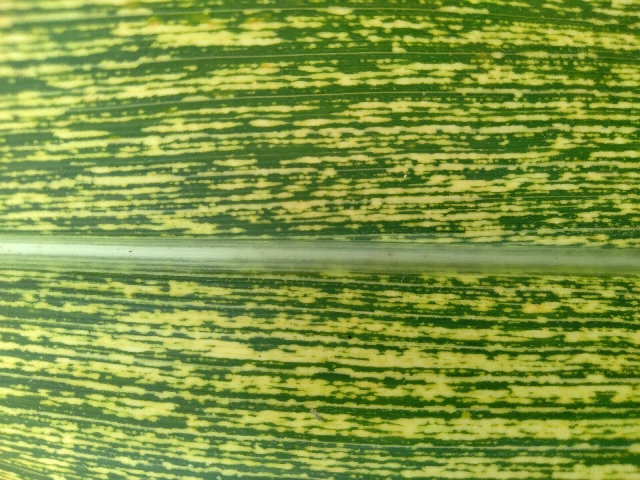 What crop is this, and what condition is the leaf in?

maize, maize streak virus
